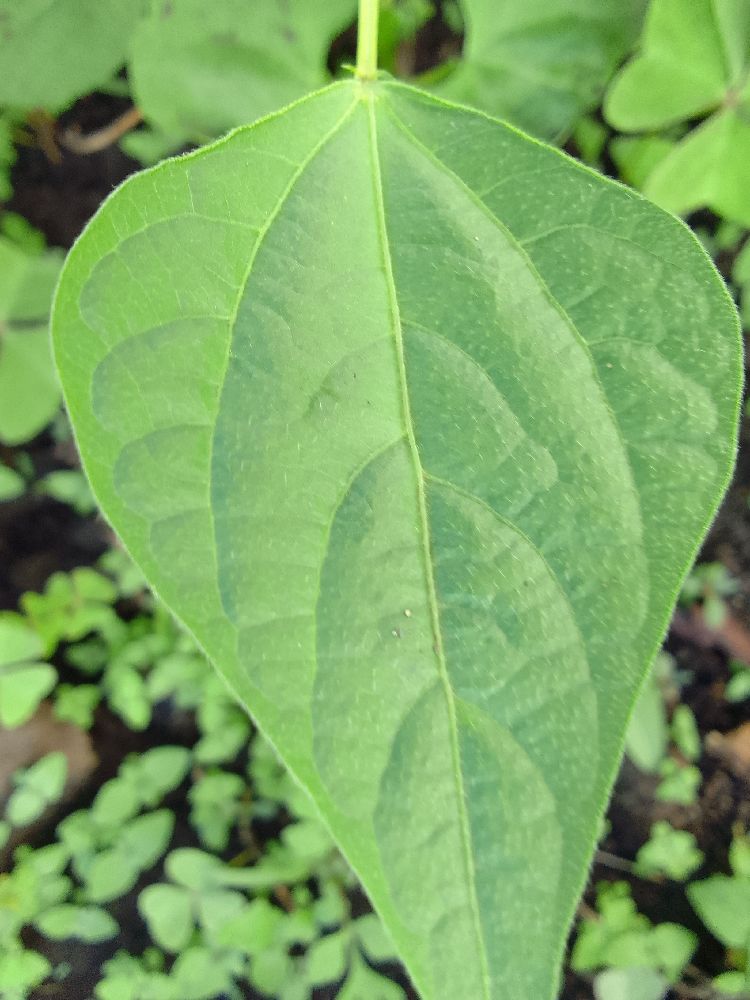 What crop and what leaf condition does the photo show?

common bean, healthy
